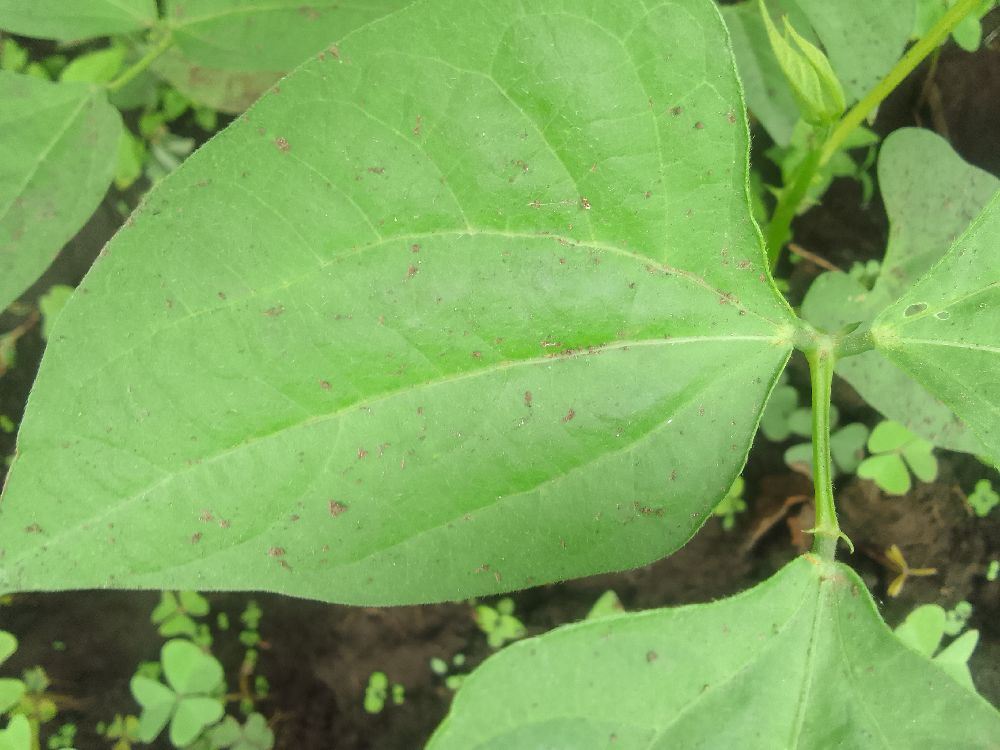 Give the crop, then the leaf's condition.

common bean, healthy
